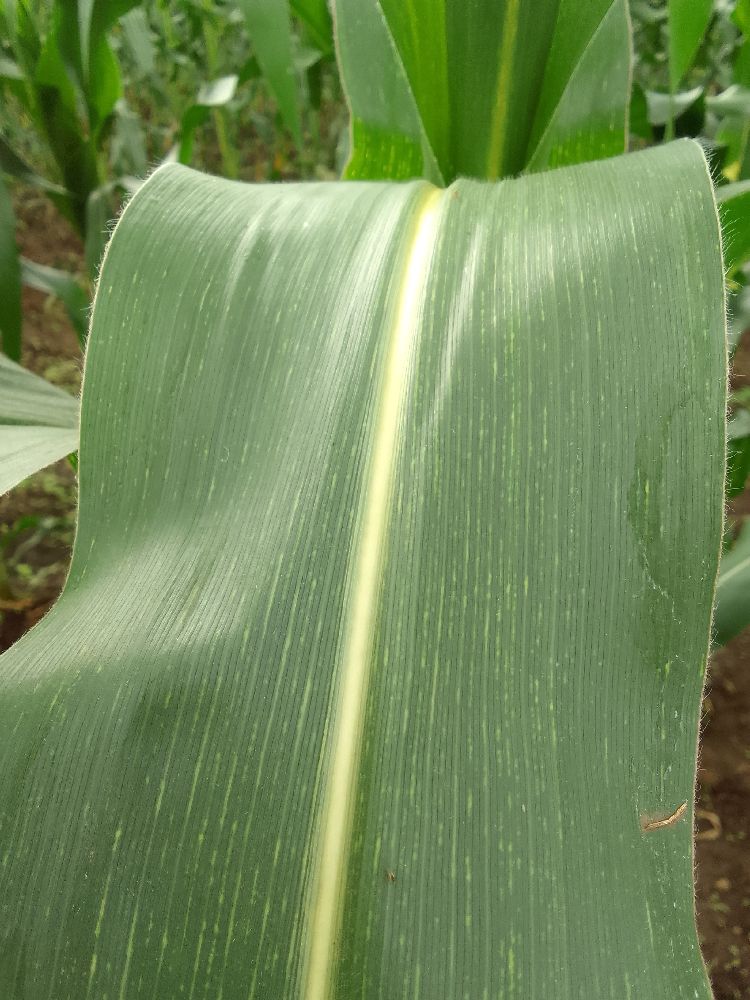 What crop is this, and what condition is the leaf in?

maize, maize streak virus
